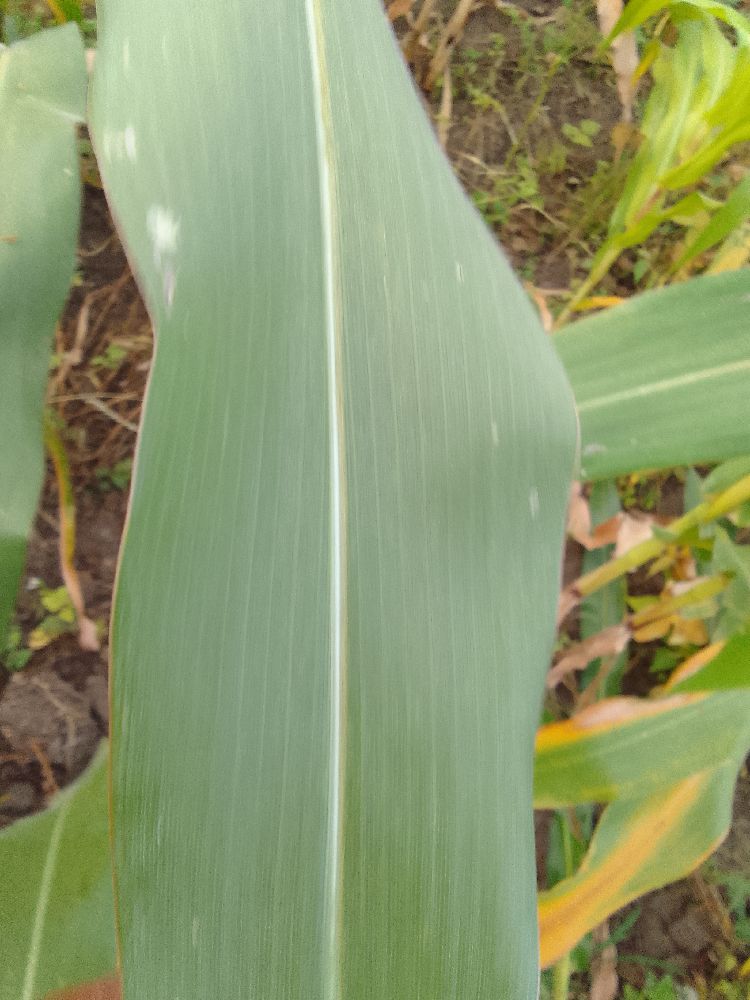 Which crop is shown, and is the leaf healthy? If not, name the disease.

maize, healthy
